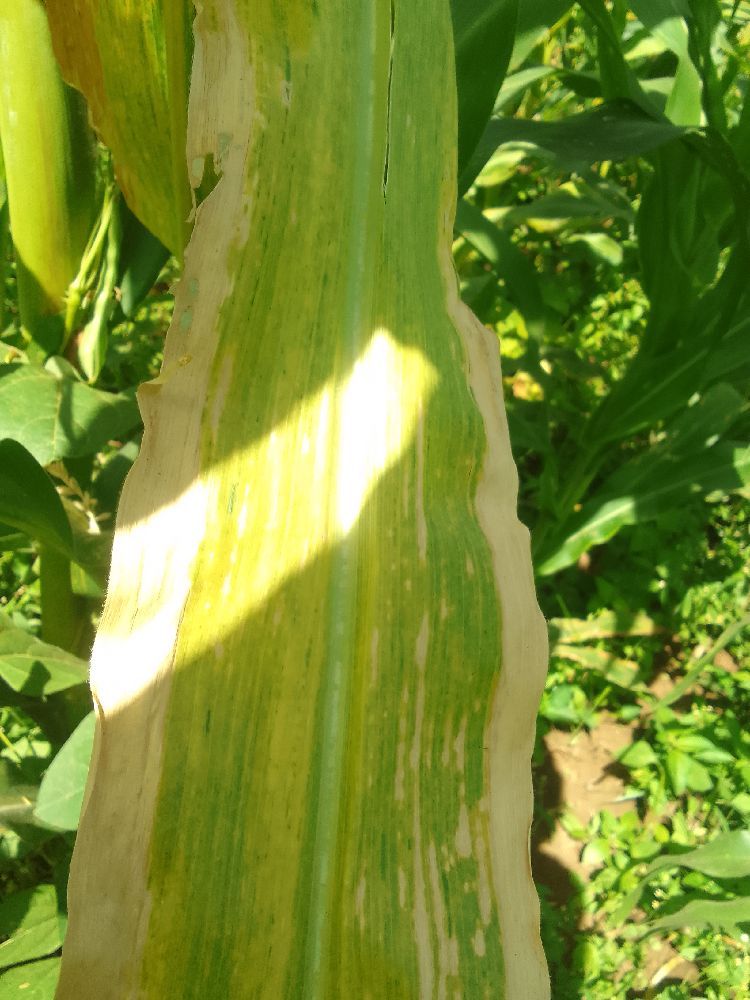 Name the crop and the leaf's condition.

maize, maize lethal necrosis
